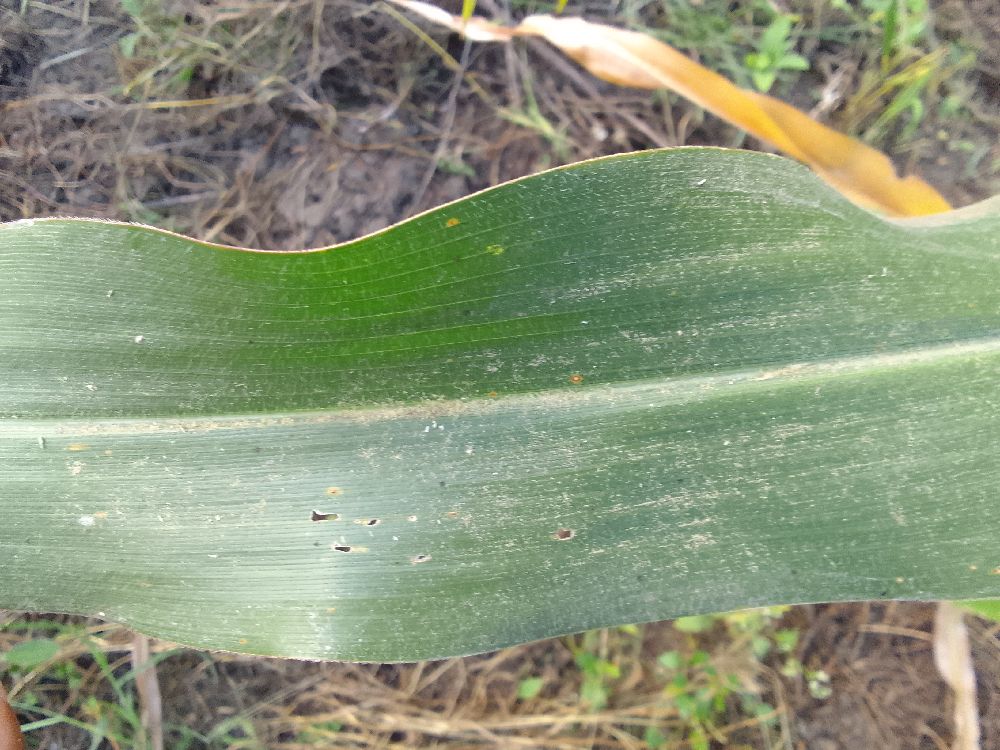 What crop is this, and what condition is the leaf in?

maize, healthy
